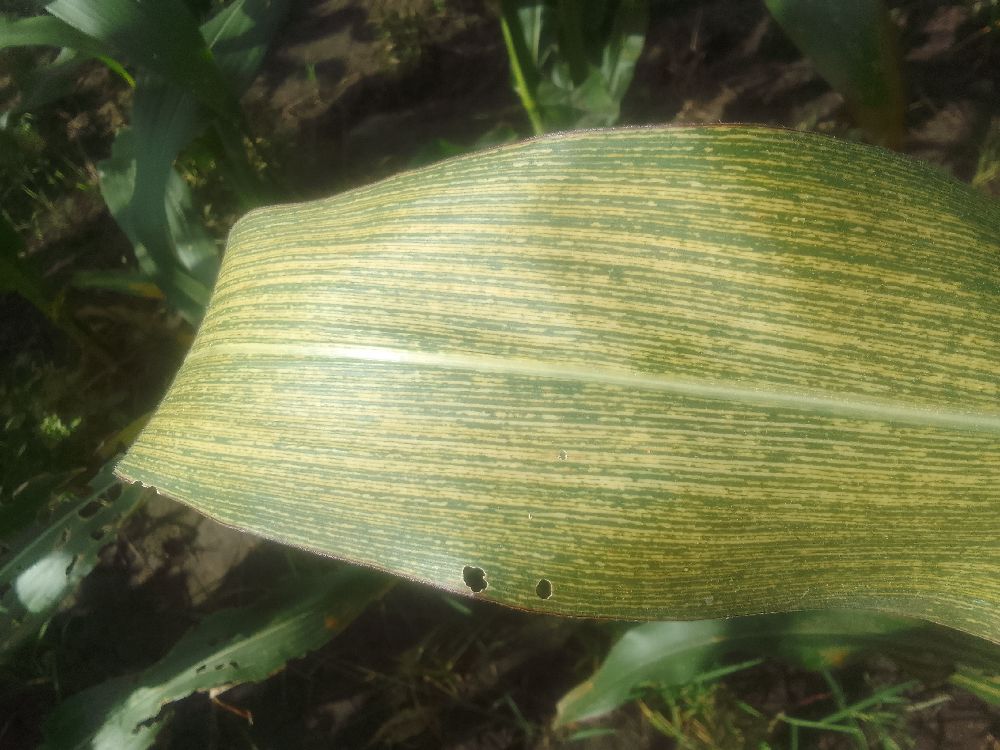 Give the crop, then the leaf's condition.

maize, maize streak virus
